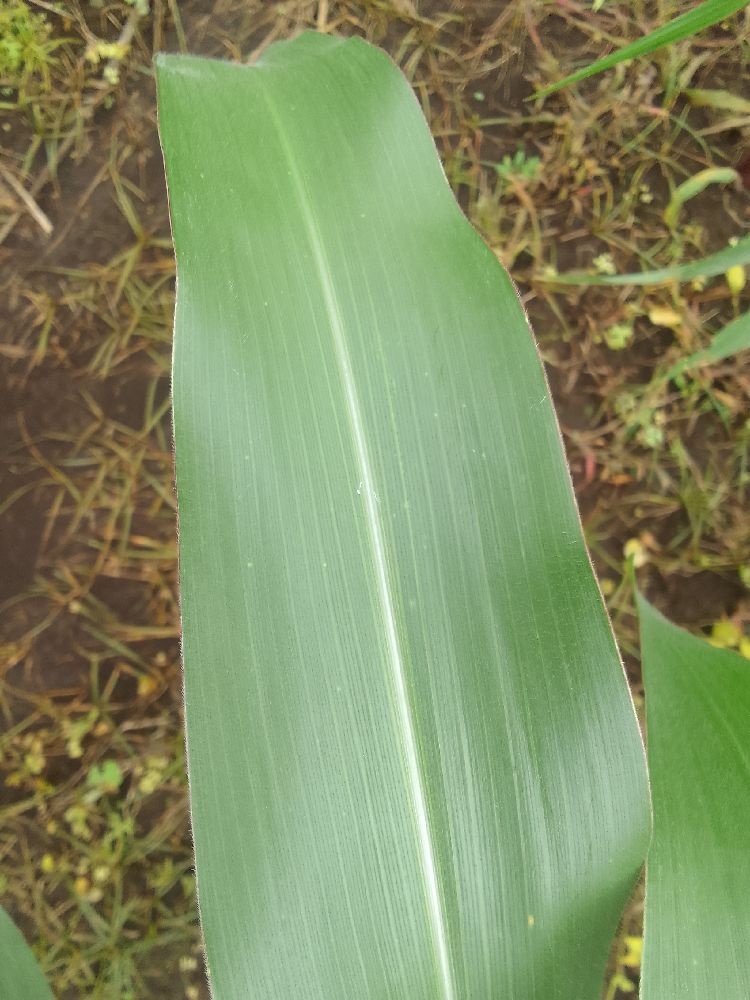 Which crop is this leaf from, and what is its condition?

maize, healthy
